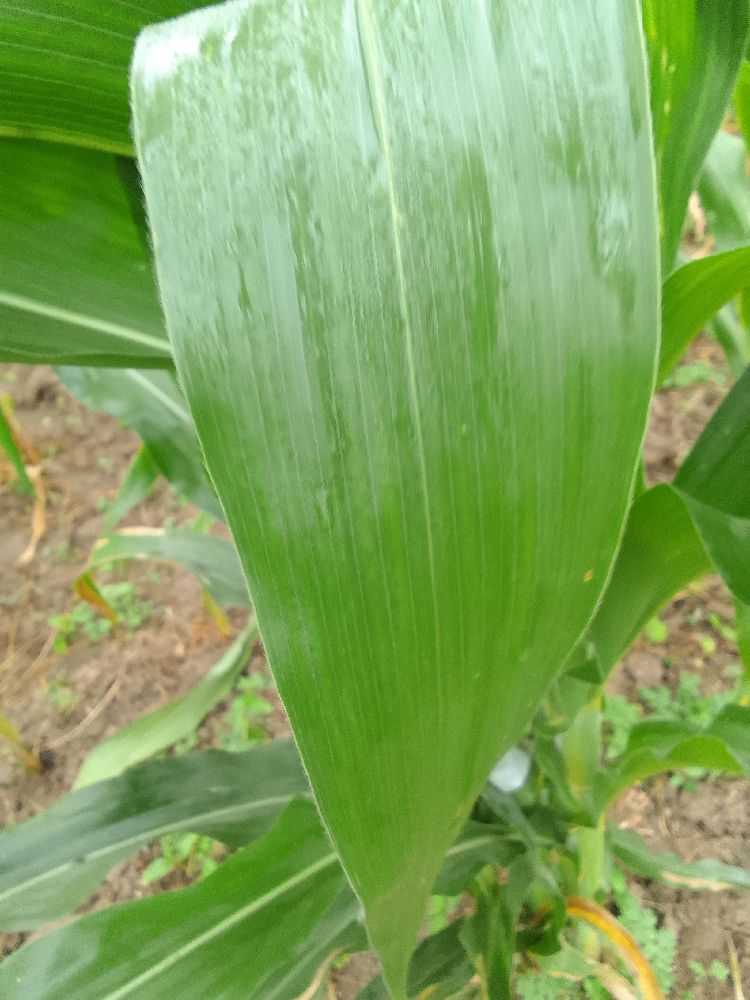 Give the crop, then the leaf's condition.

maize, healthy
